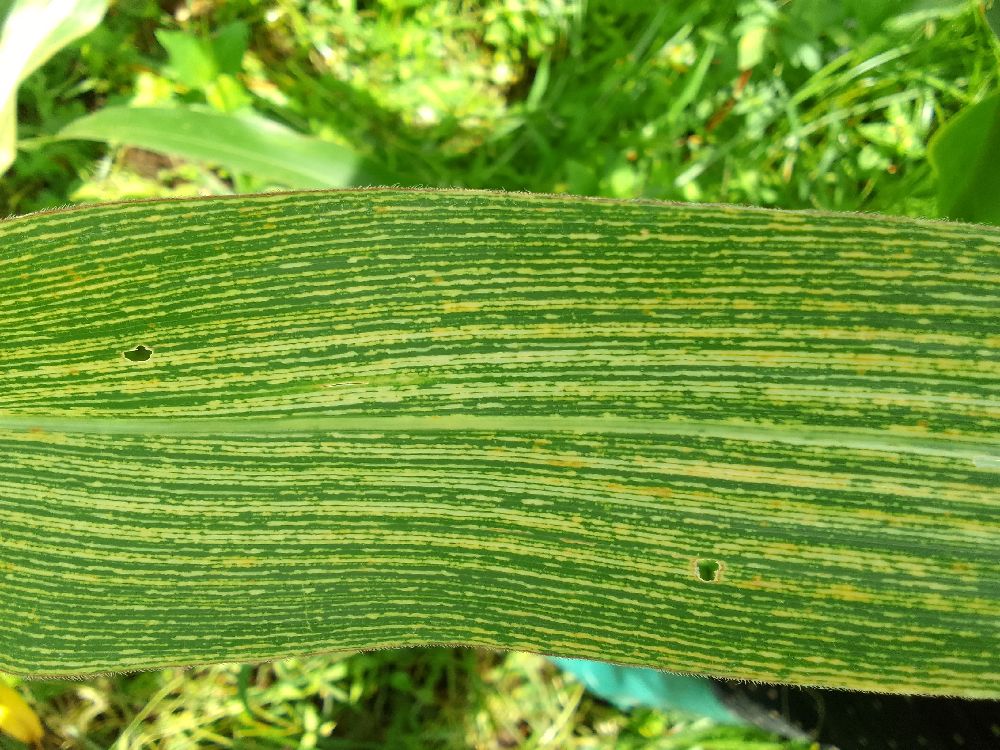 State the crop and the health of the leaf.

maize, maize streak virus
